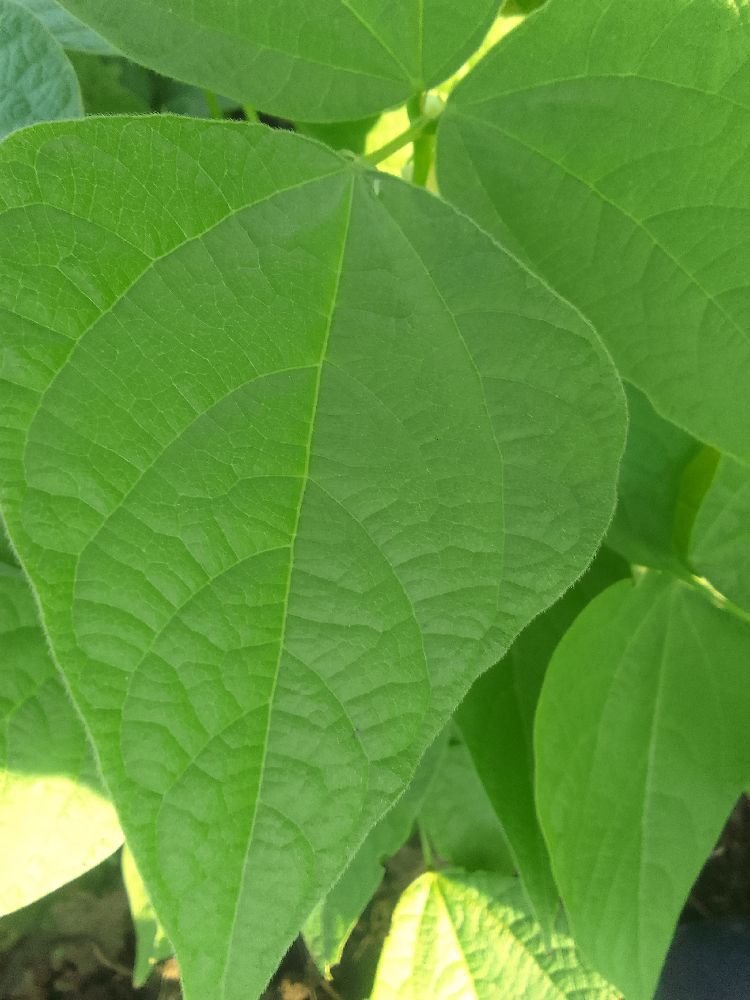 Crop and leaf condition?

common bean, healthy
